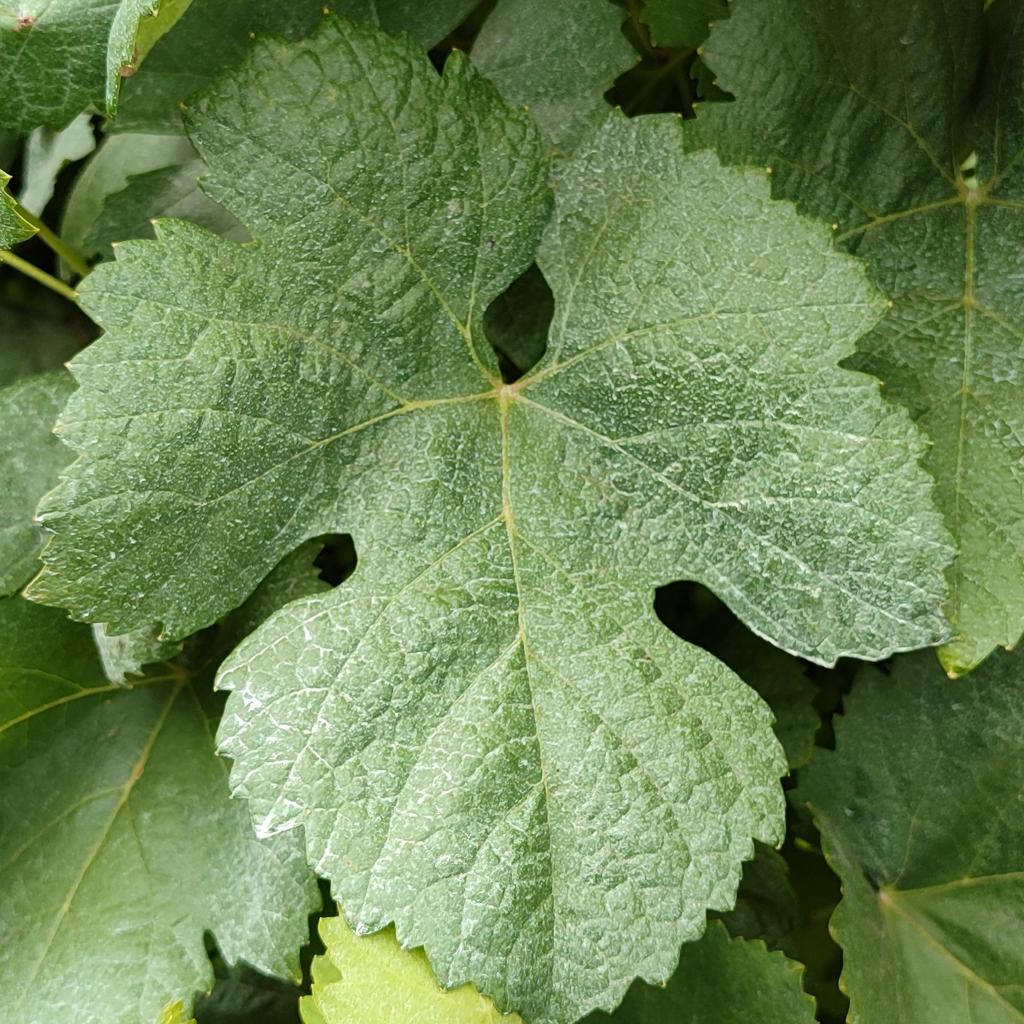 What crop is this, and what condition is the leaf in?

grapevine, healthy
